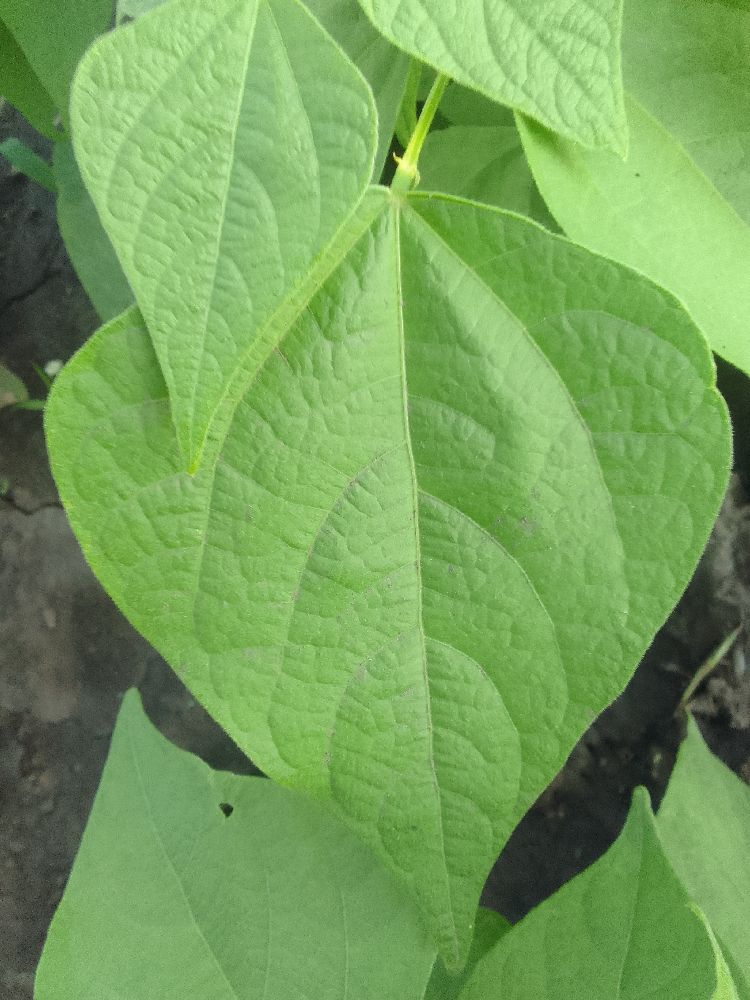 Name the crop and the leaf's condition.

common bean, healthy
